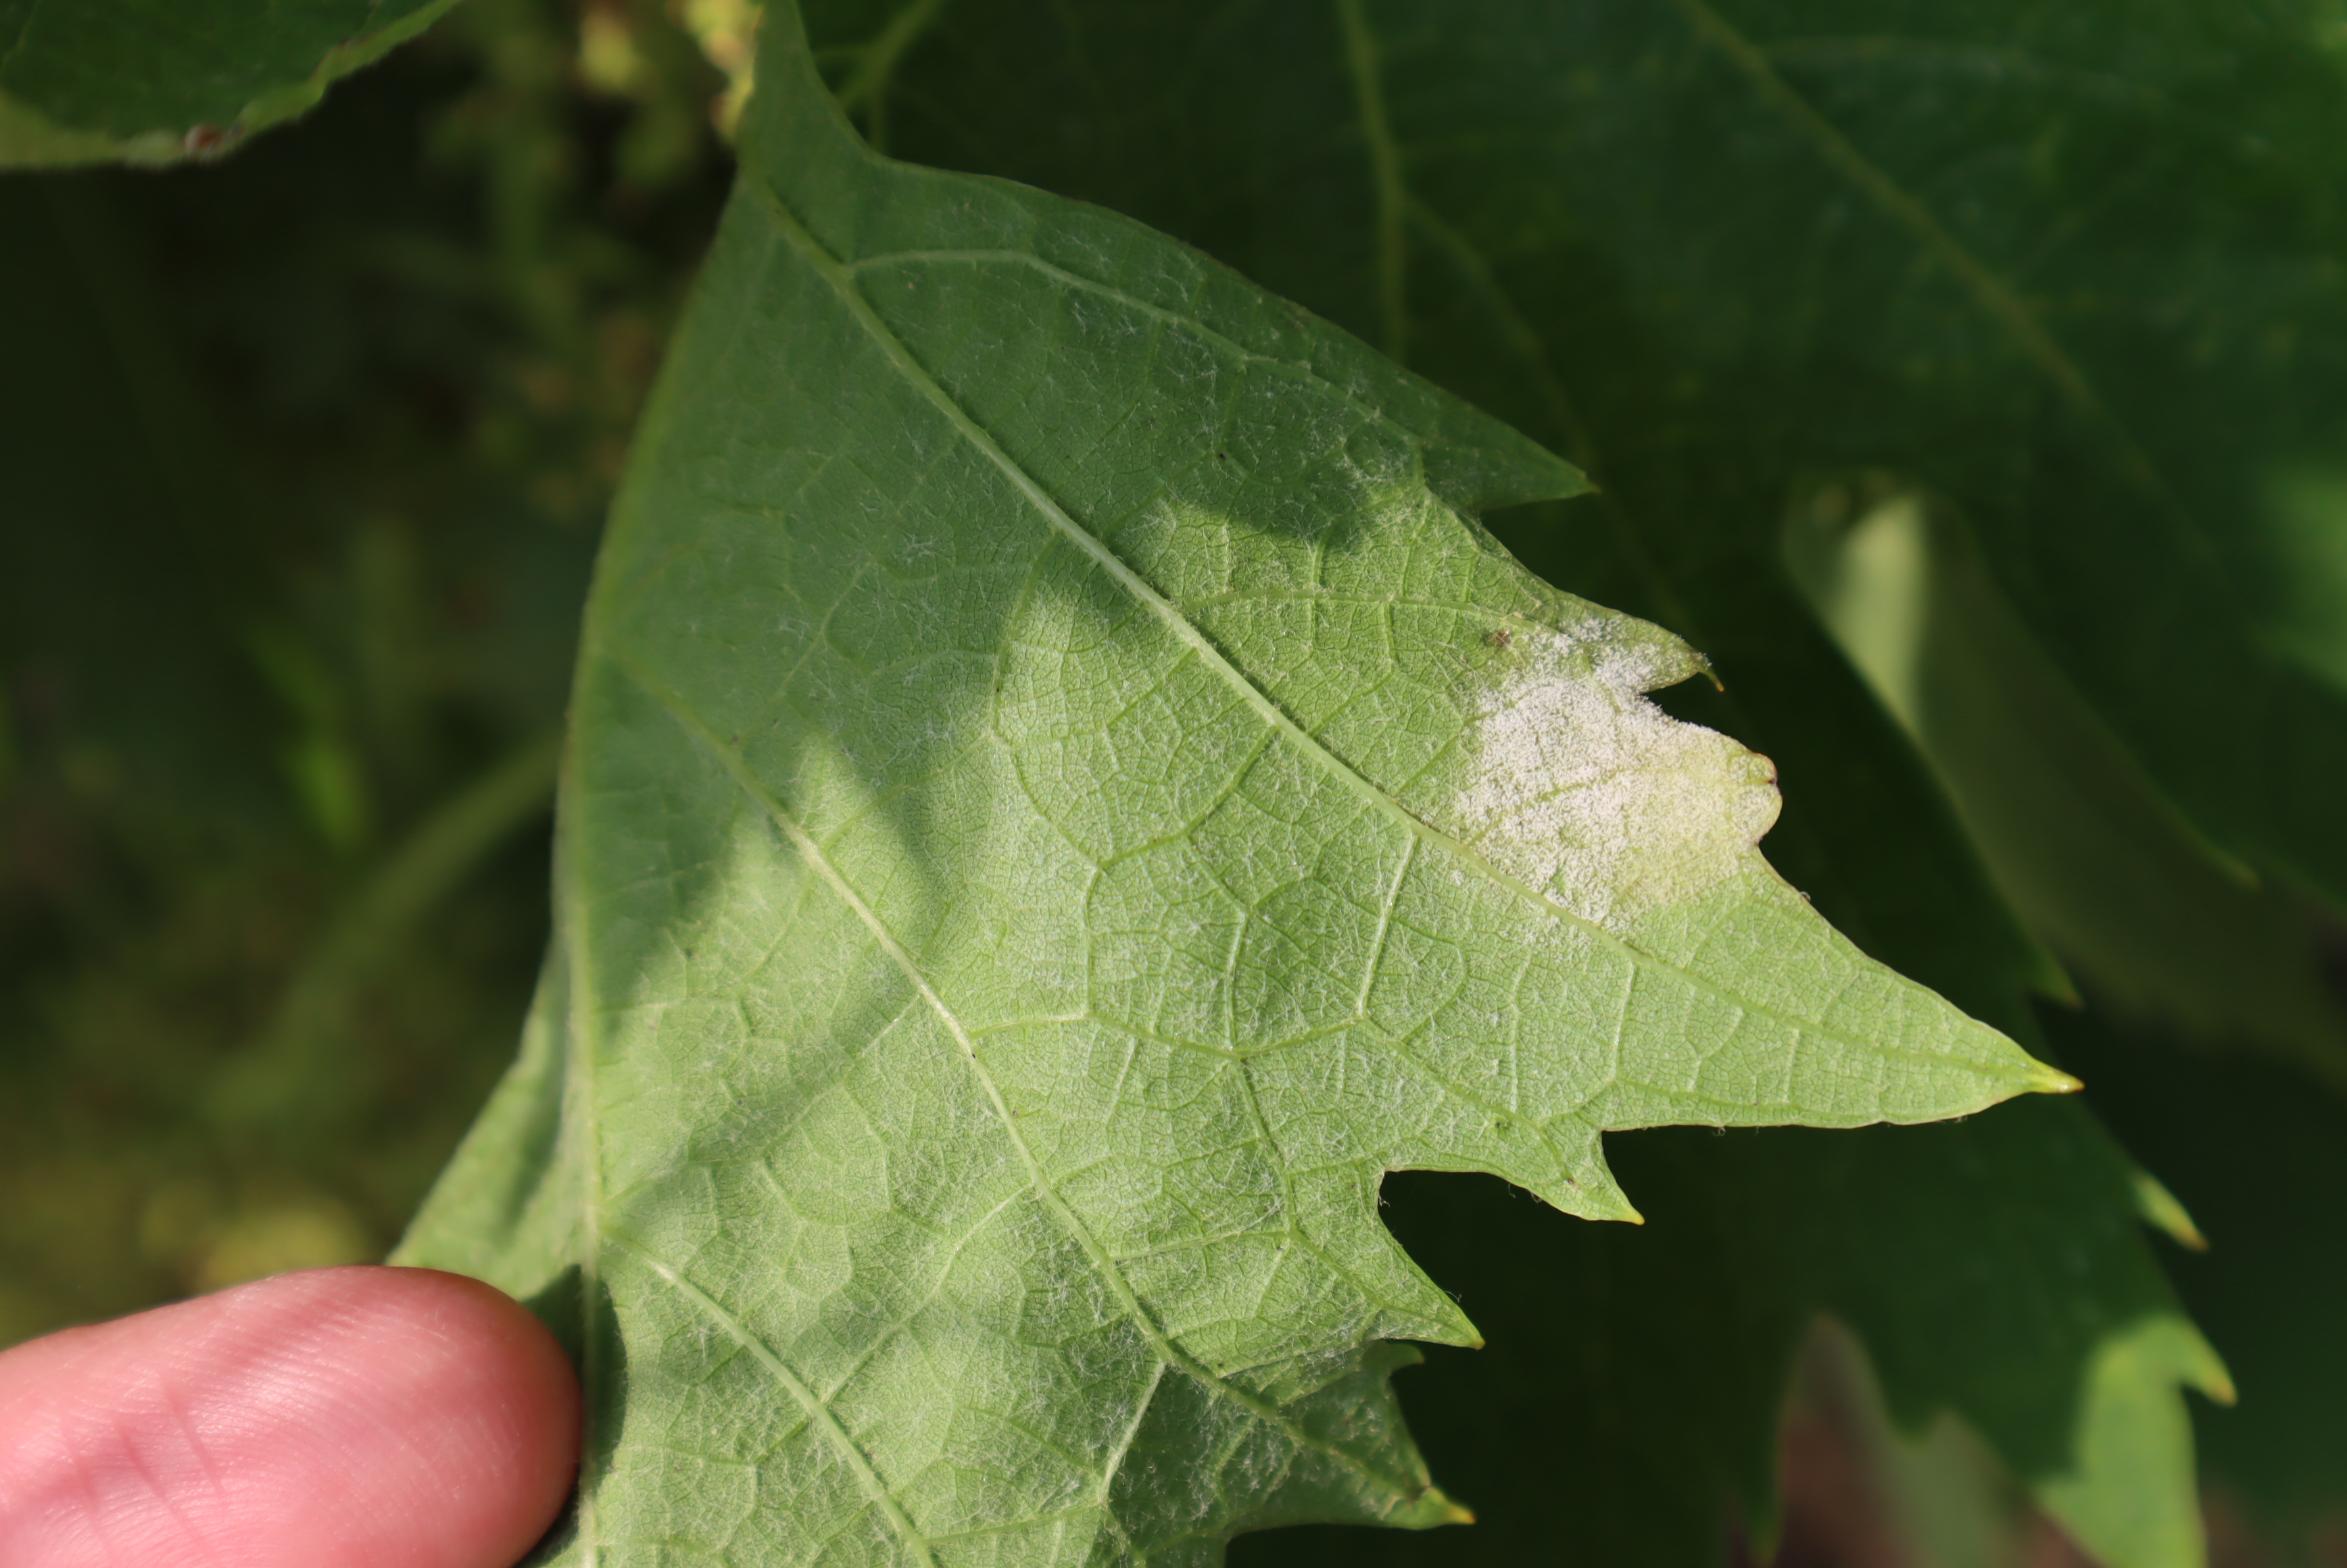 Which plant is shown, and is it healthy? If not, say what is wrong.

grapevine, downy mildew
